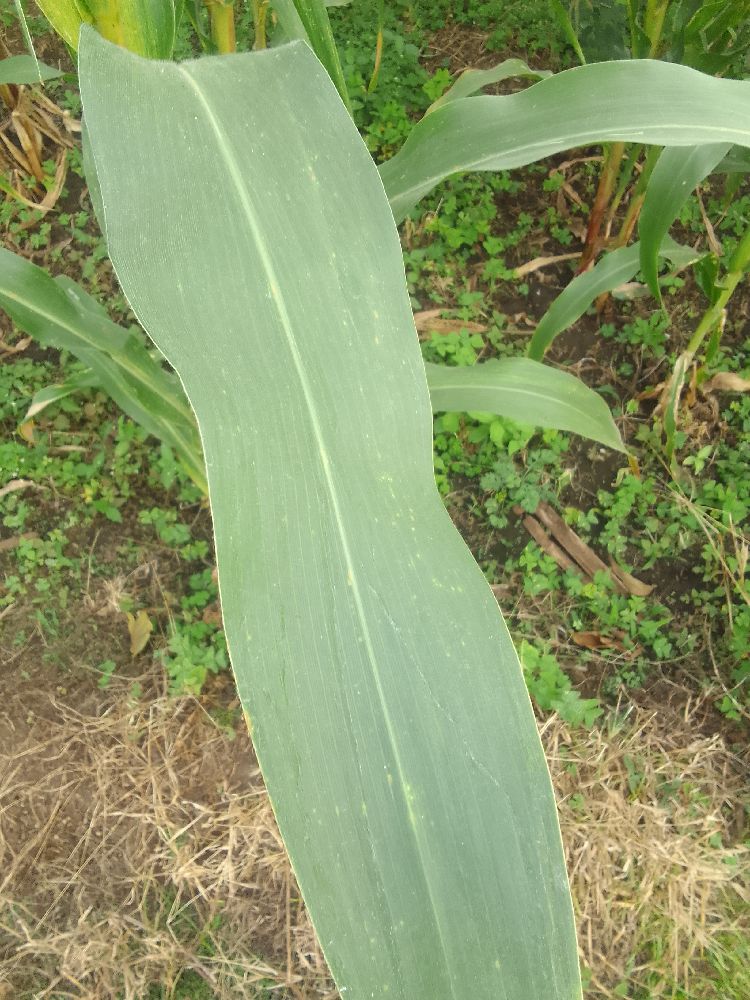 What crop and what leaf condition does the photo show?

maize, healthy
